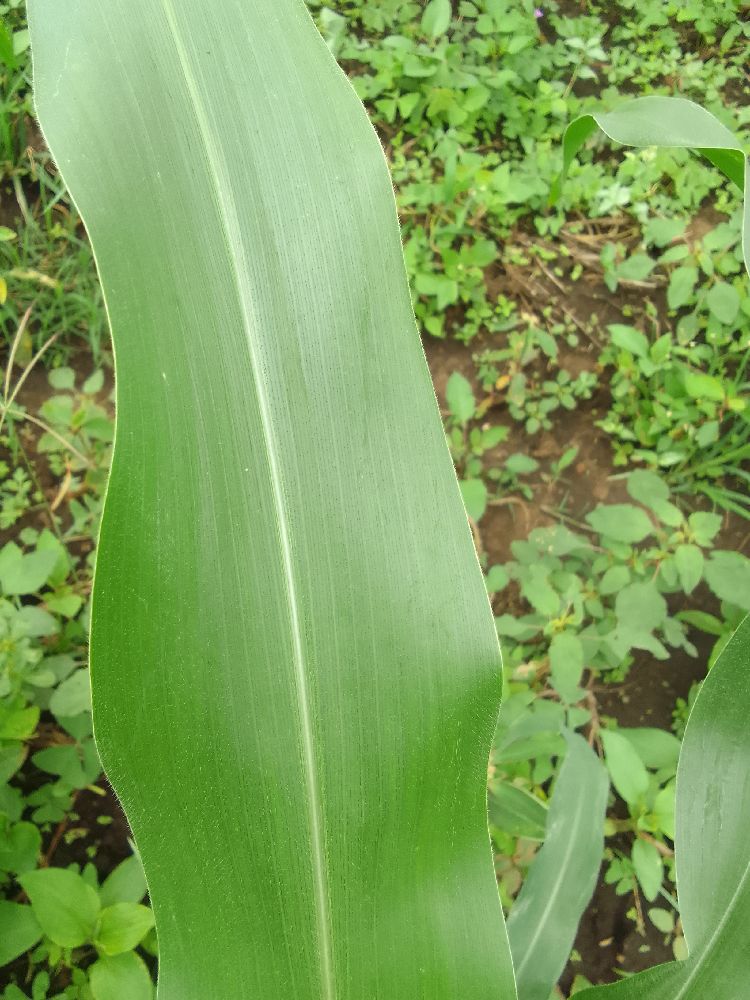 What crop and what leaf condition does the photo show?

maize, healthy
